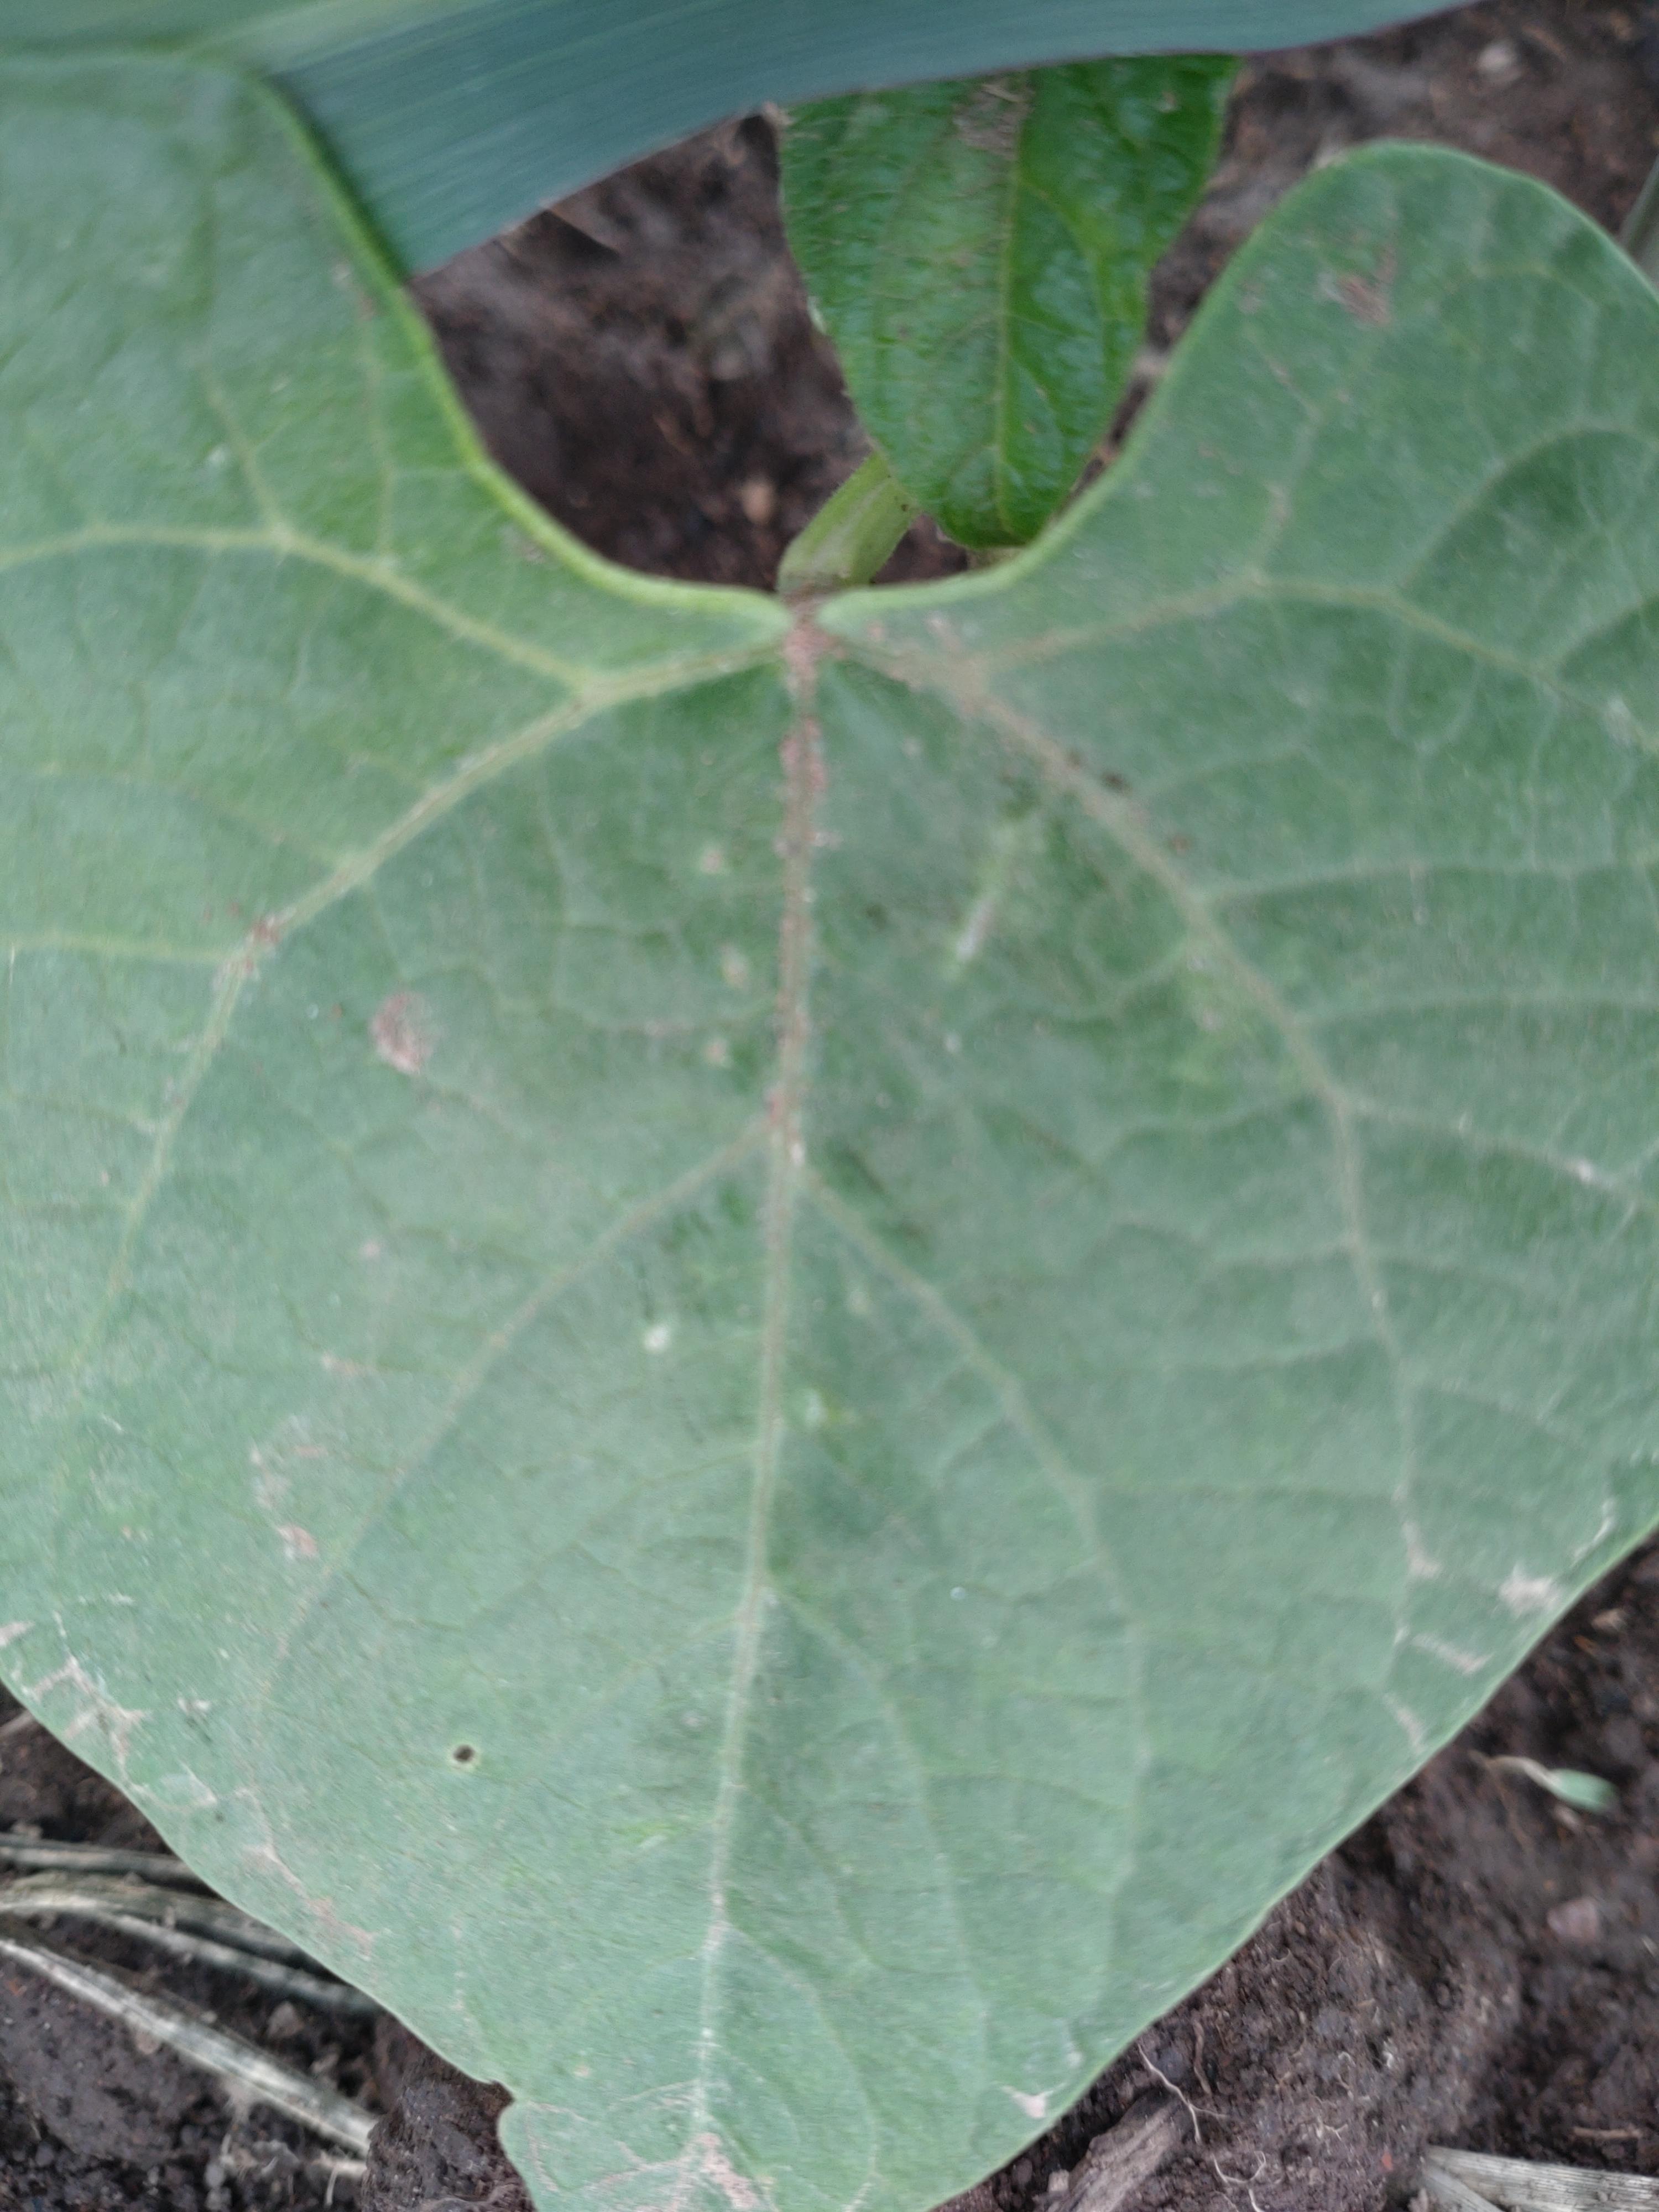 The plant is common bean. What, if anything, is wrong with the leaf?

healthy
